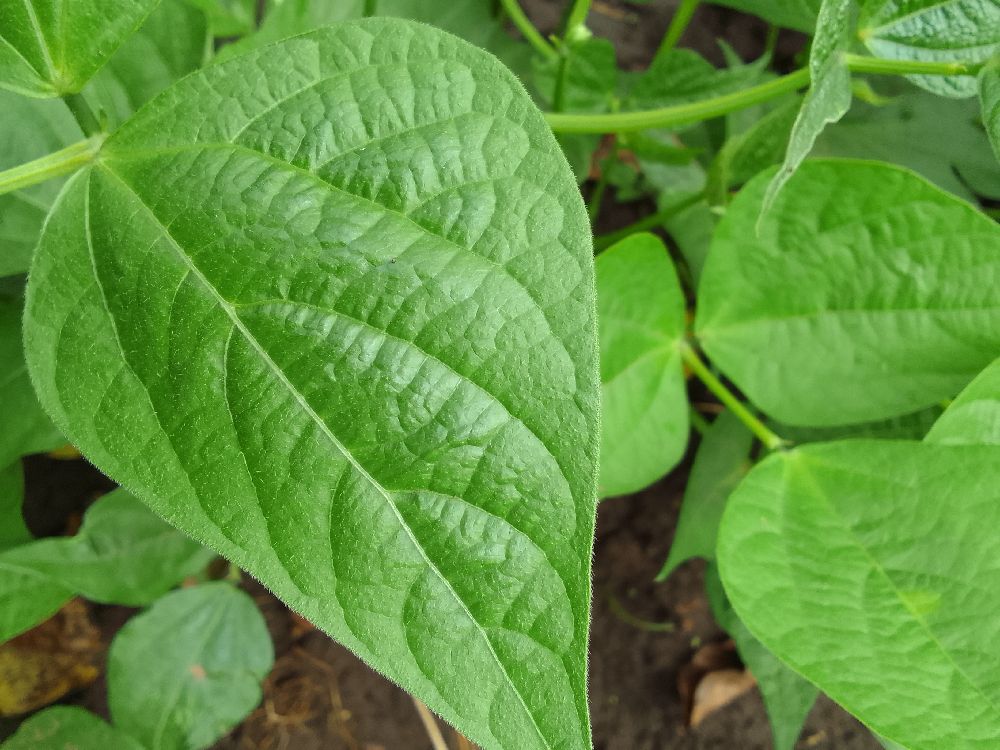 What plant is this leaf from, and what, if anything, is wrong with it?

common bean, healthy
